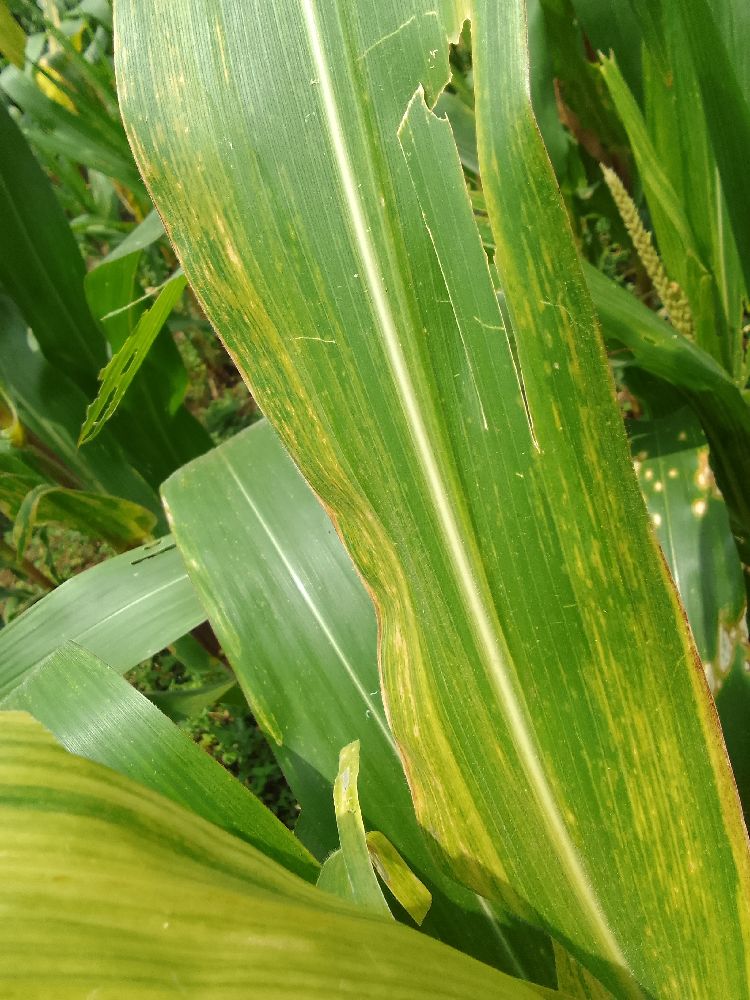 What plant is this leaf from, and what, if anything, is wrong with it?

maize, maize lethal necrosis
